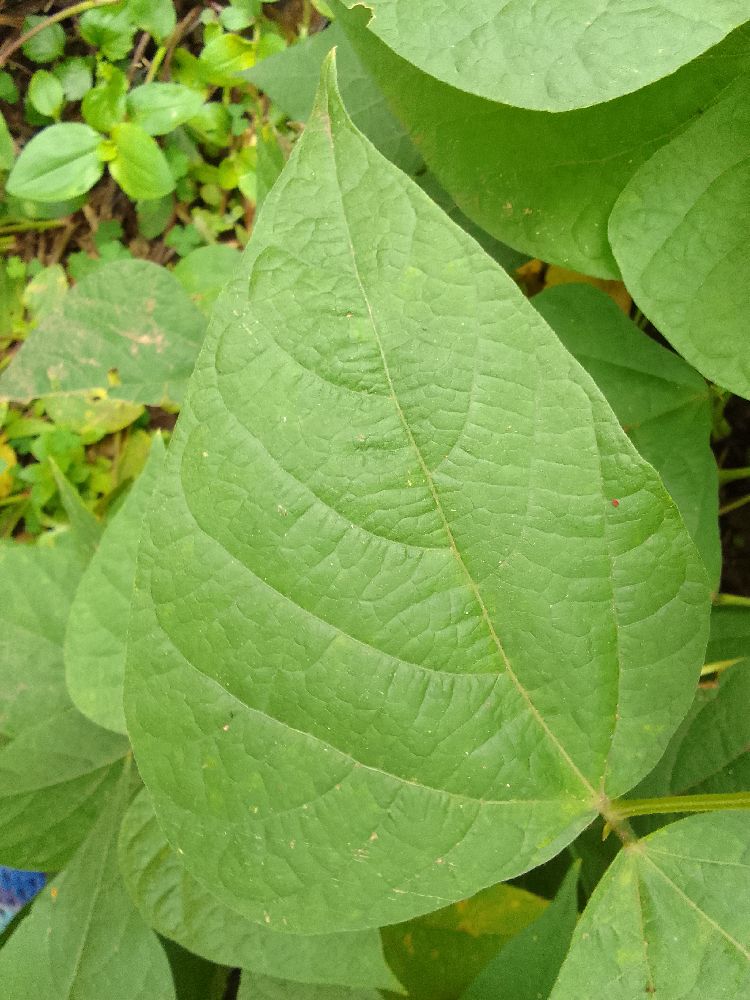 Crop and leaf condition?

common bean, healthy
